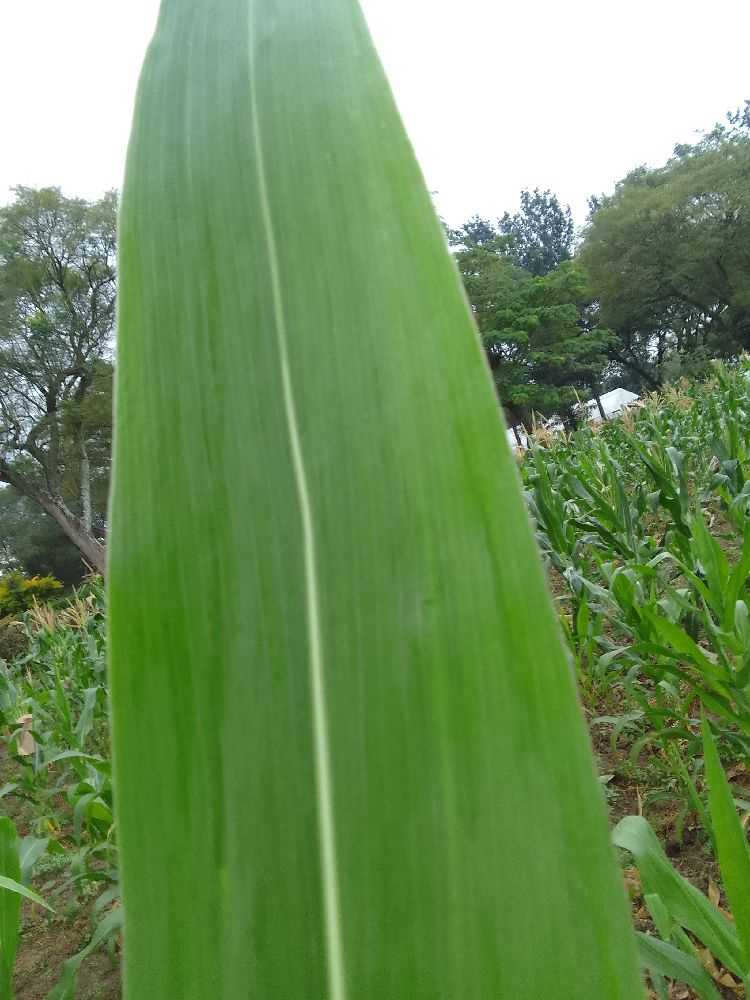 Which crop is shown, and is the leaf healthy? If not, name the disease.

maize, healthy
